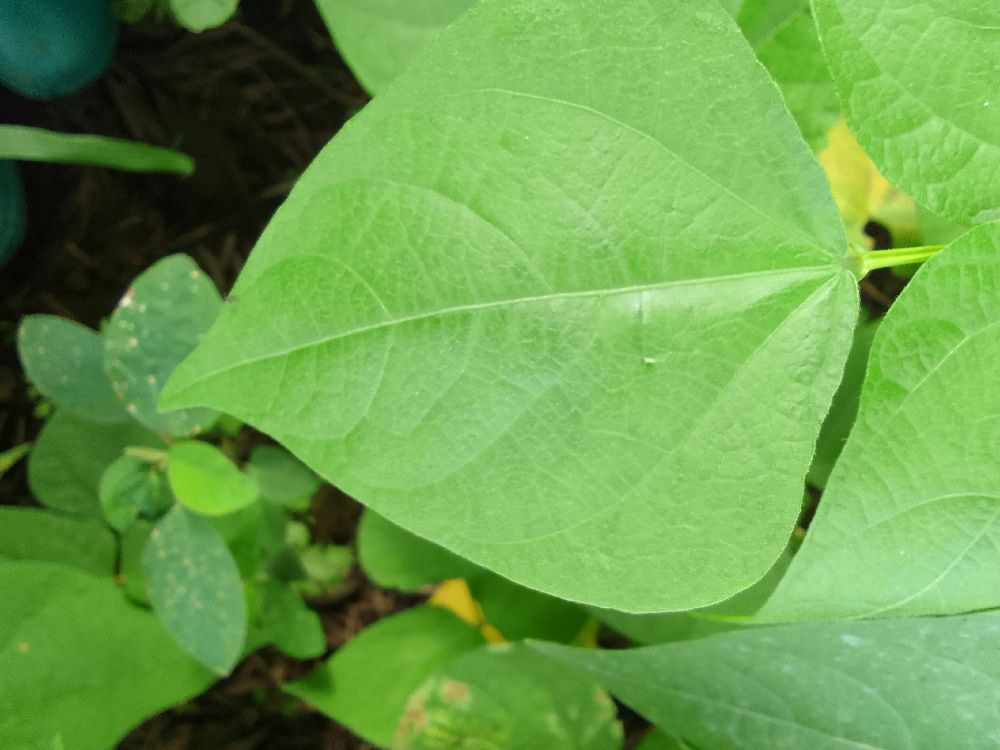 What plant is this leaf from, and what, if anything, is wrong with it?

common bean, healthy
